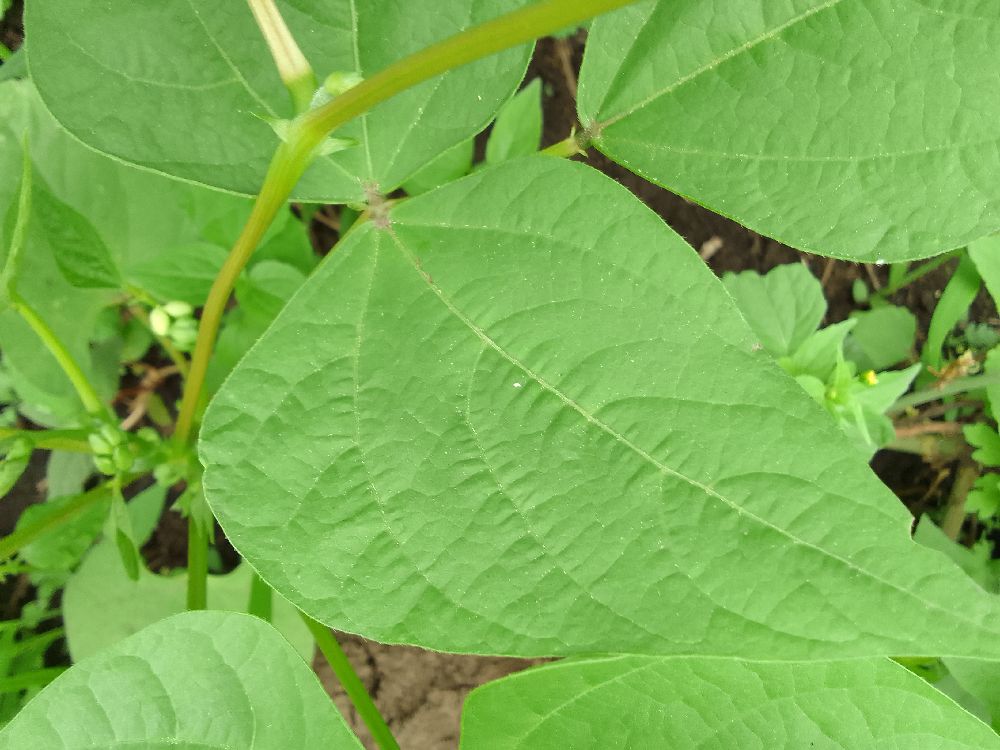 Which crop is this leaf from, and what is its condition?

common bean, healthy
